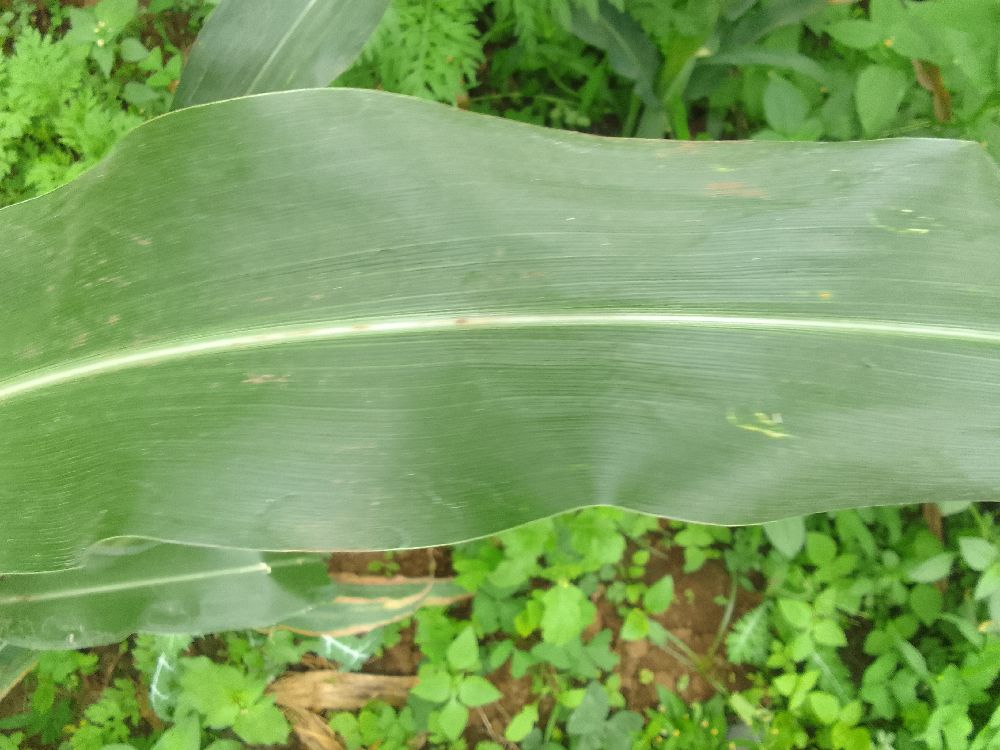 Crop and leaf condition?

maize, healthy
